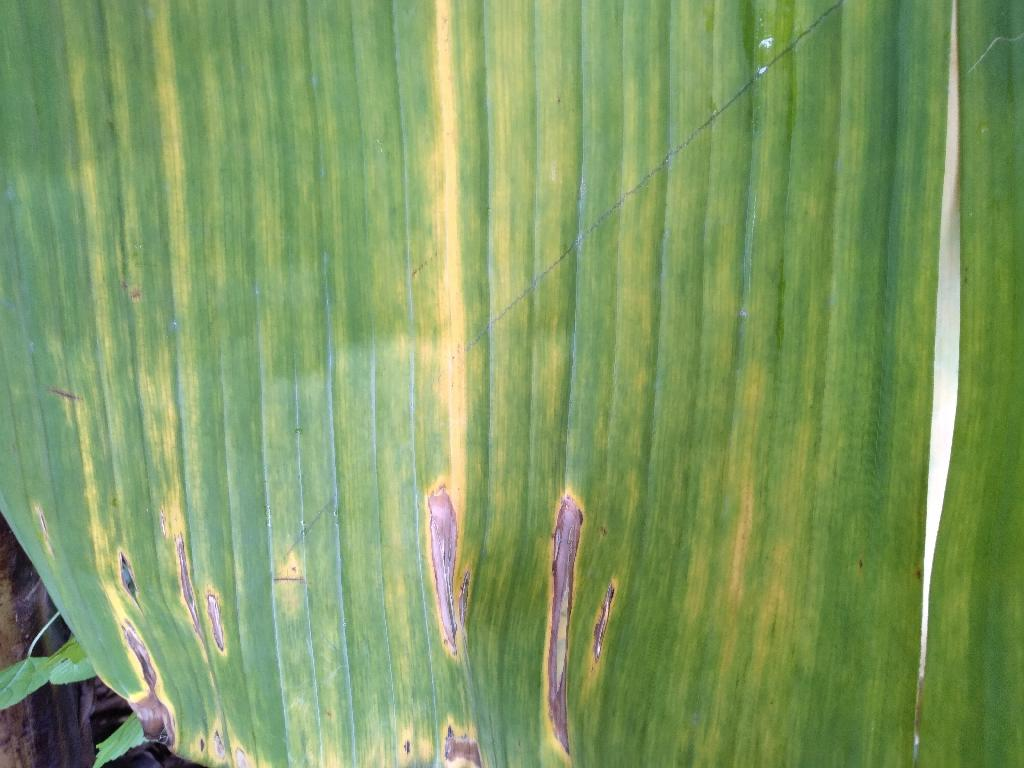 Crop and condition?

banana, fusarium wilt race 1
